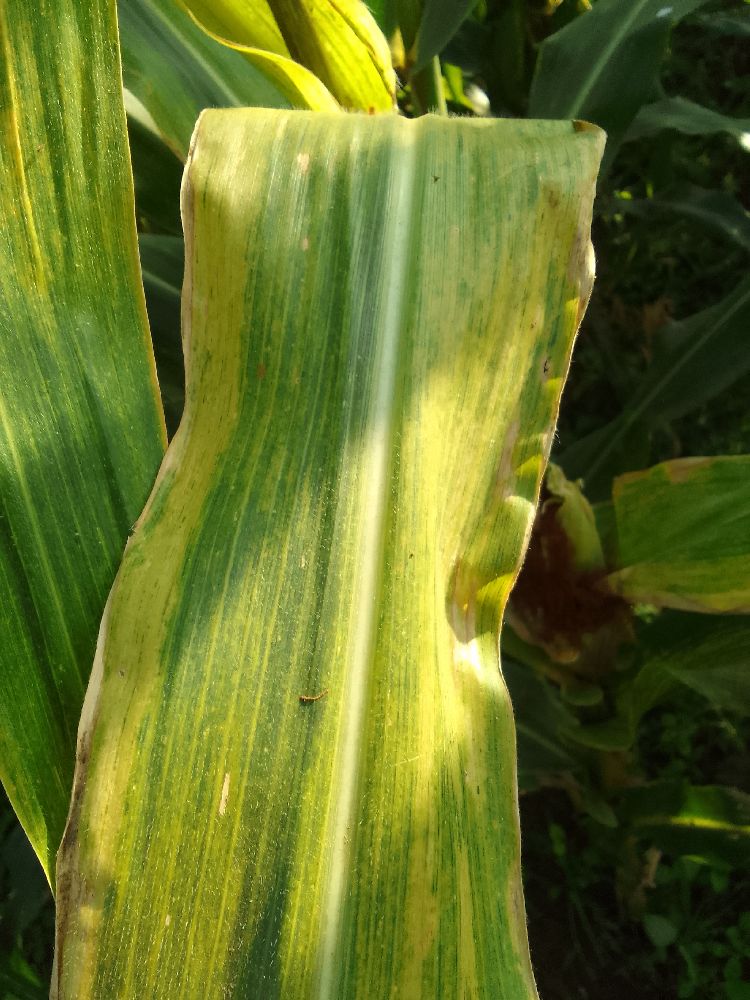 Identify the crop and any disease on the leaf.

maize, maize lethal necrosis
